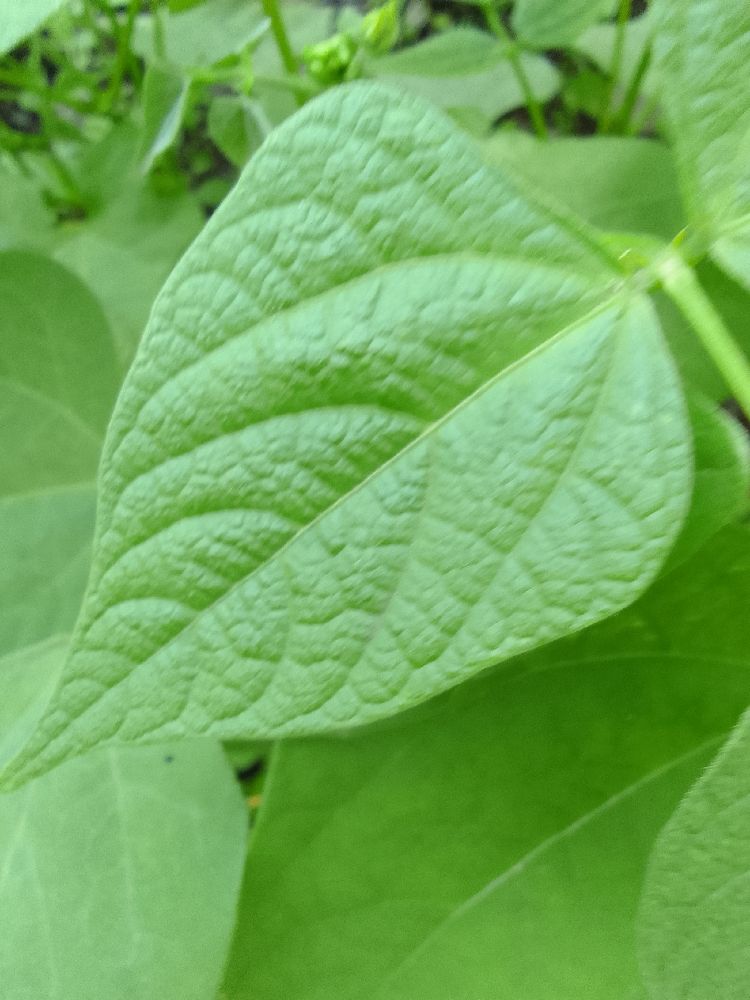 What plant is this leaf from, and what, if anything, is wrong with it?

common bean, healthy
